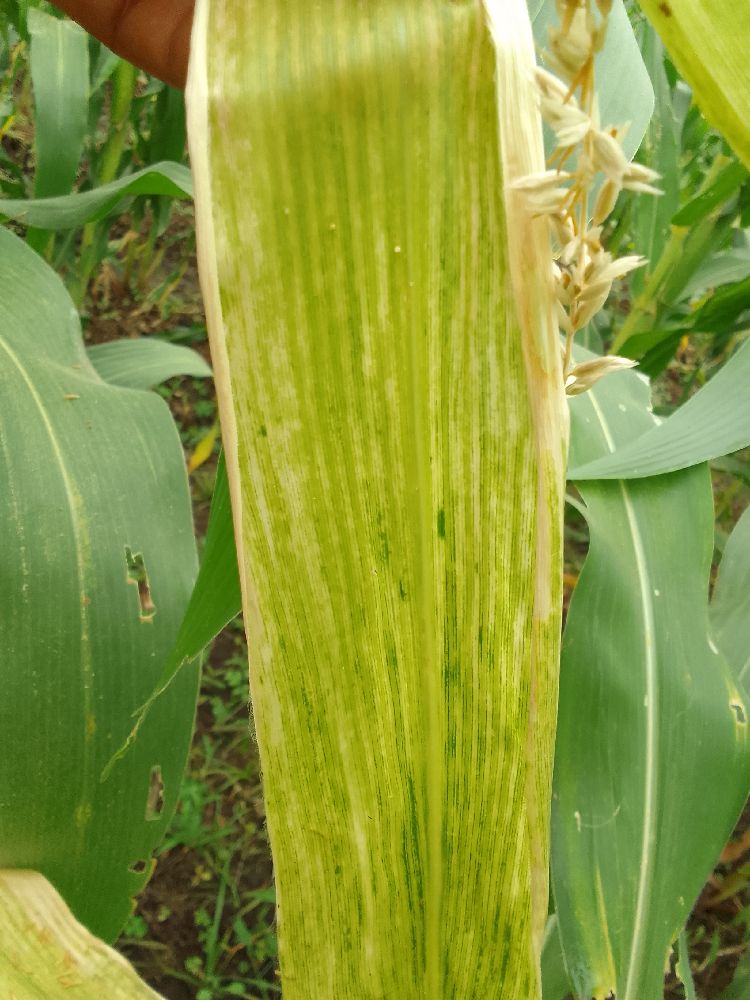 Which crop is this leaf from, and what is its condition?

maize, maize lethal necrosis
